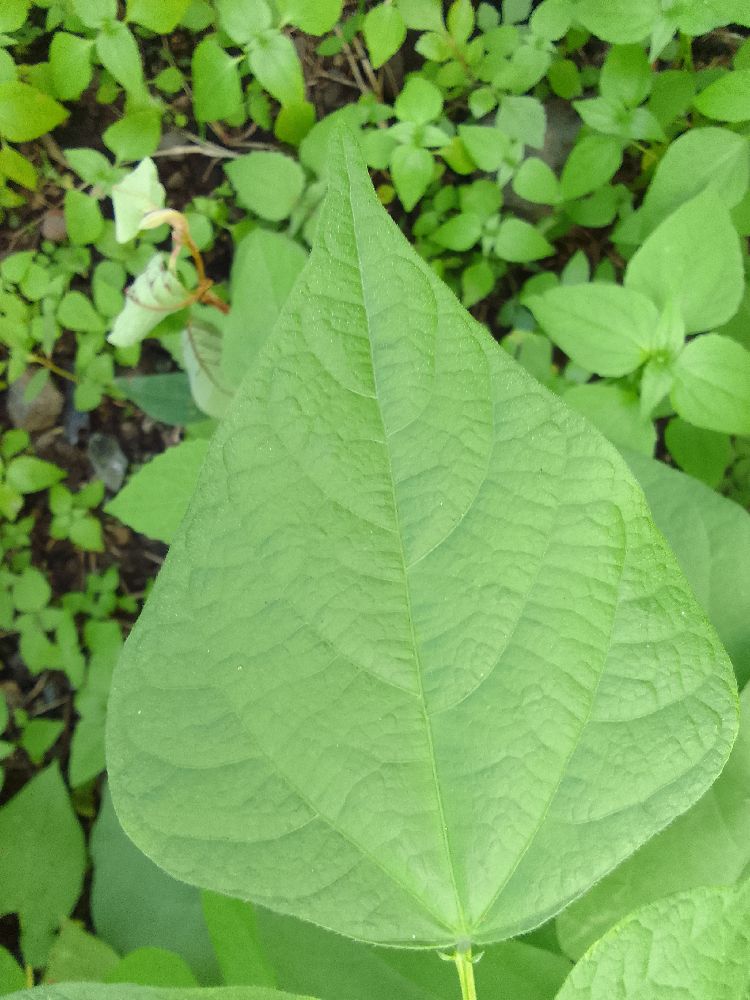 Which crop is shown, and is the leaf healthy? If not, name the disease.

common bean, healthy
